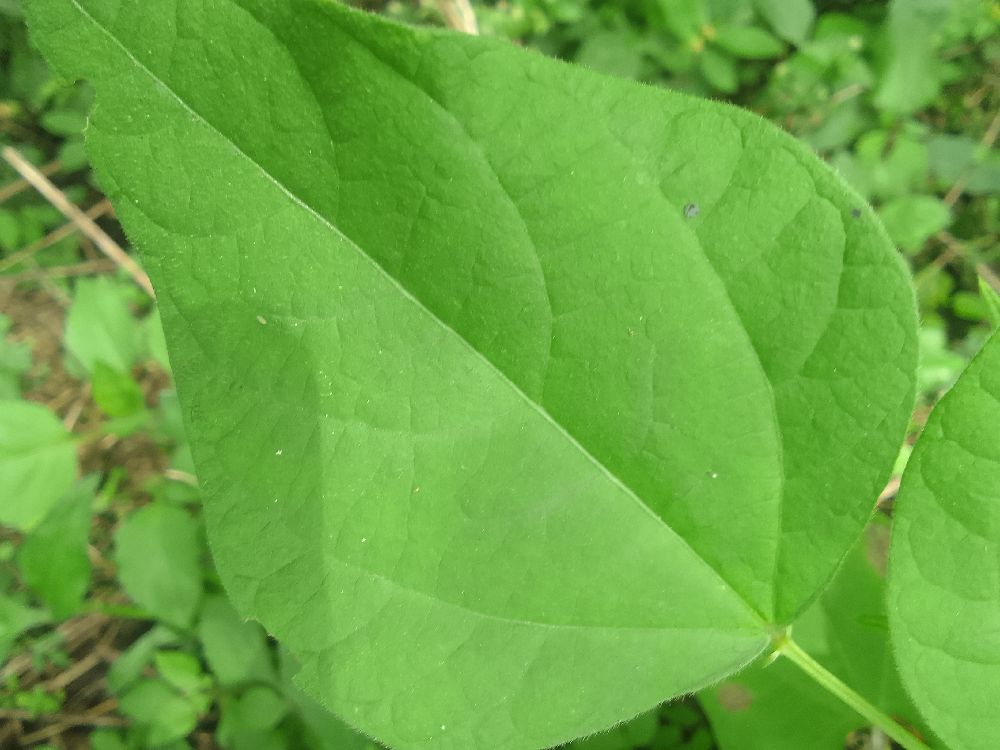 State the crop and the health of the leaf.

common bean, healthy
